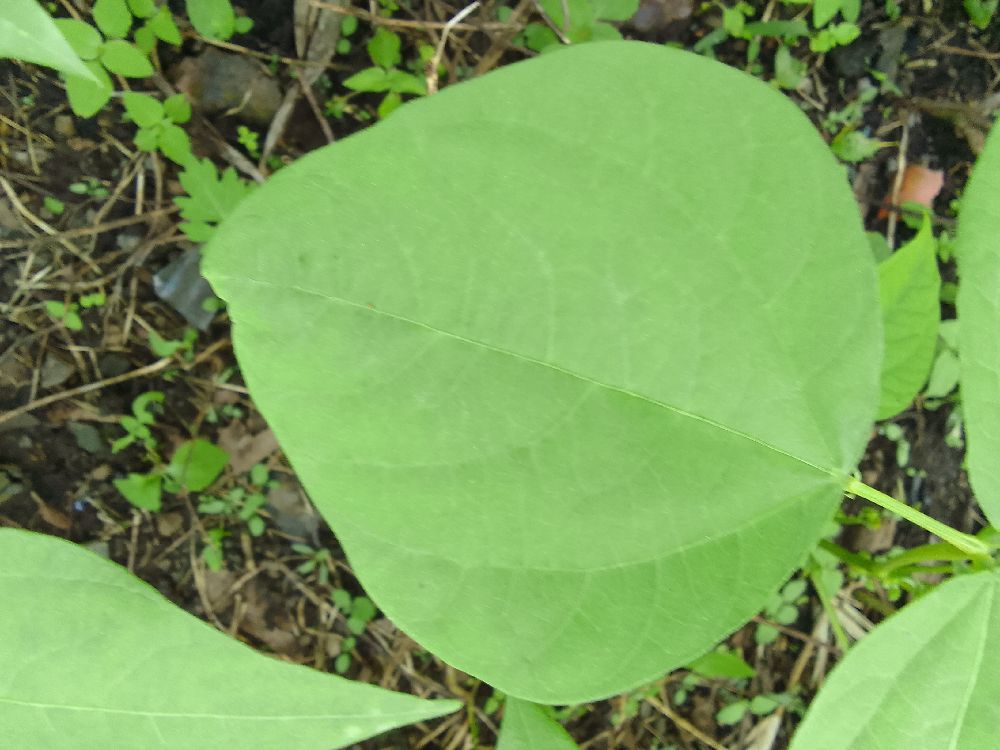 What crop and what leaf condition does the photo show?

common bean, healthy
